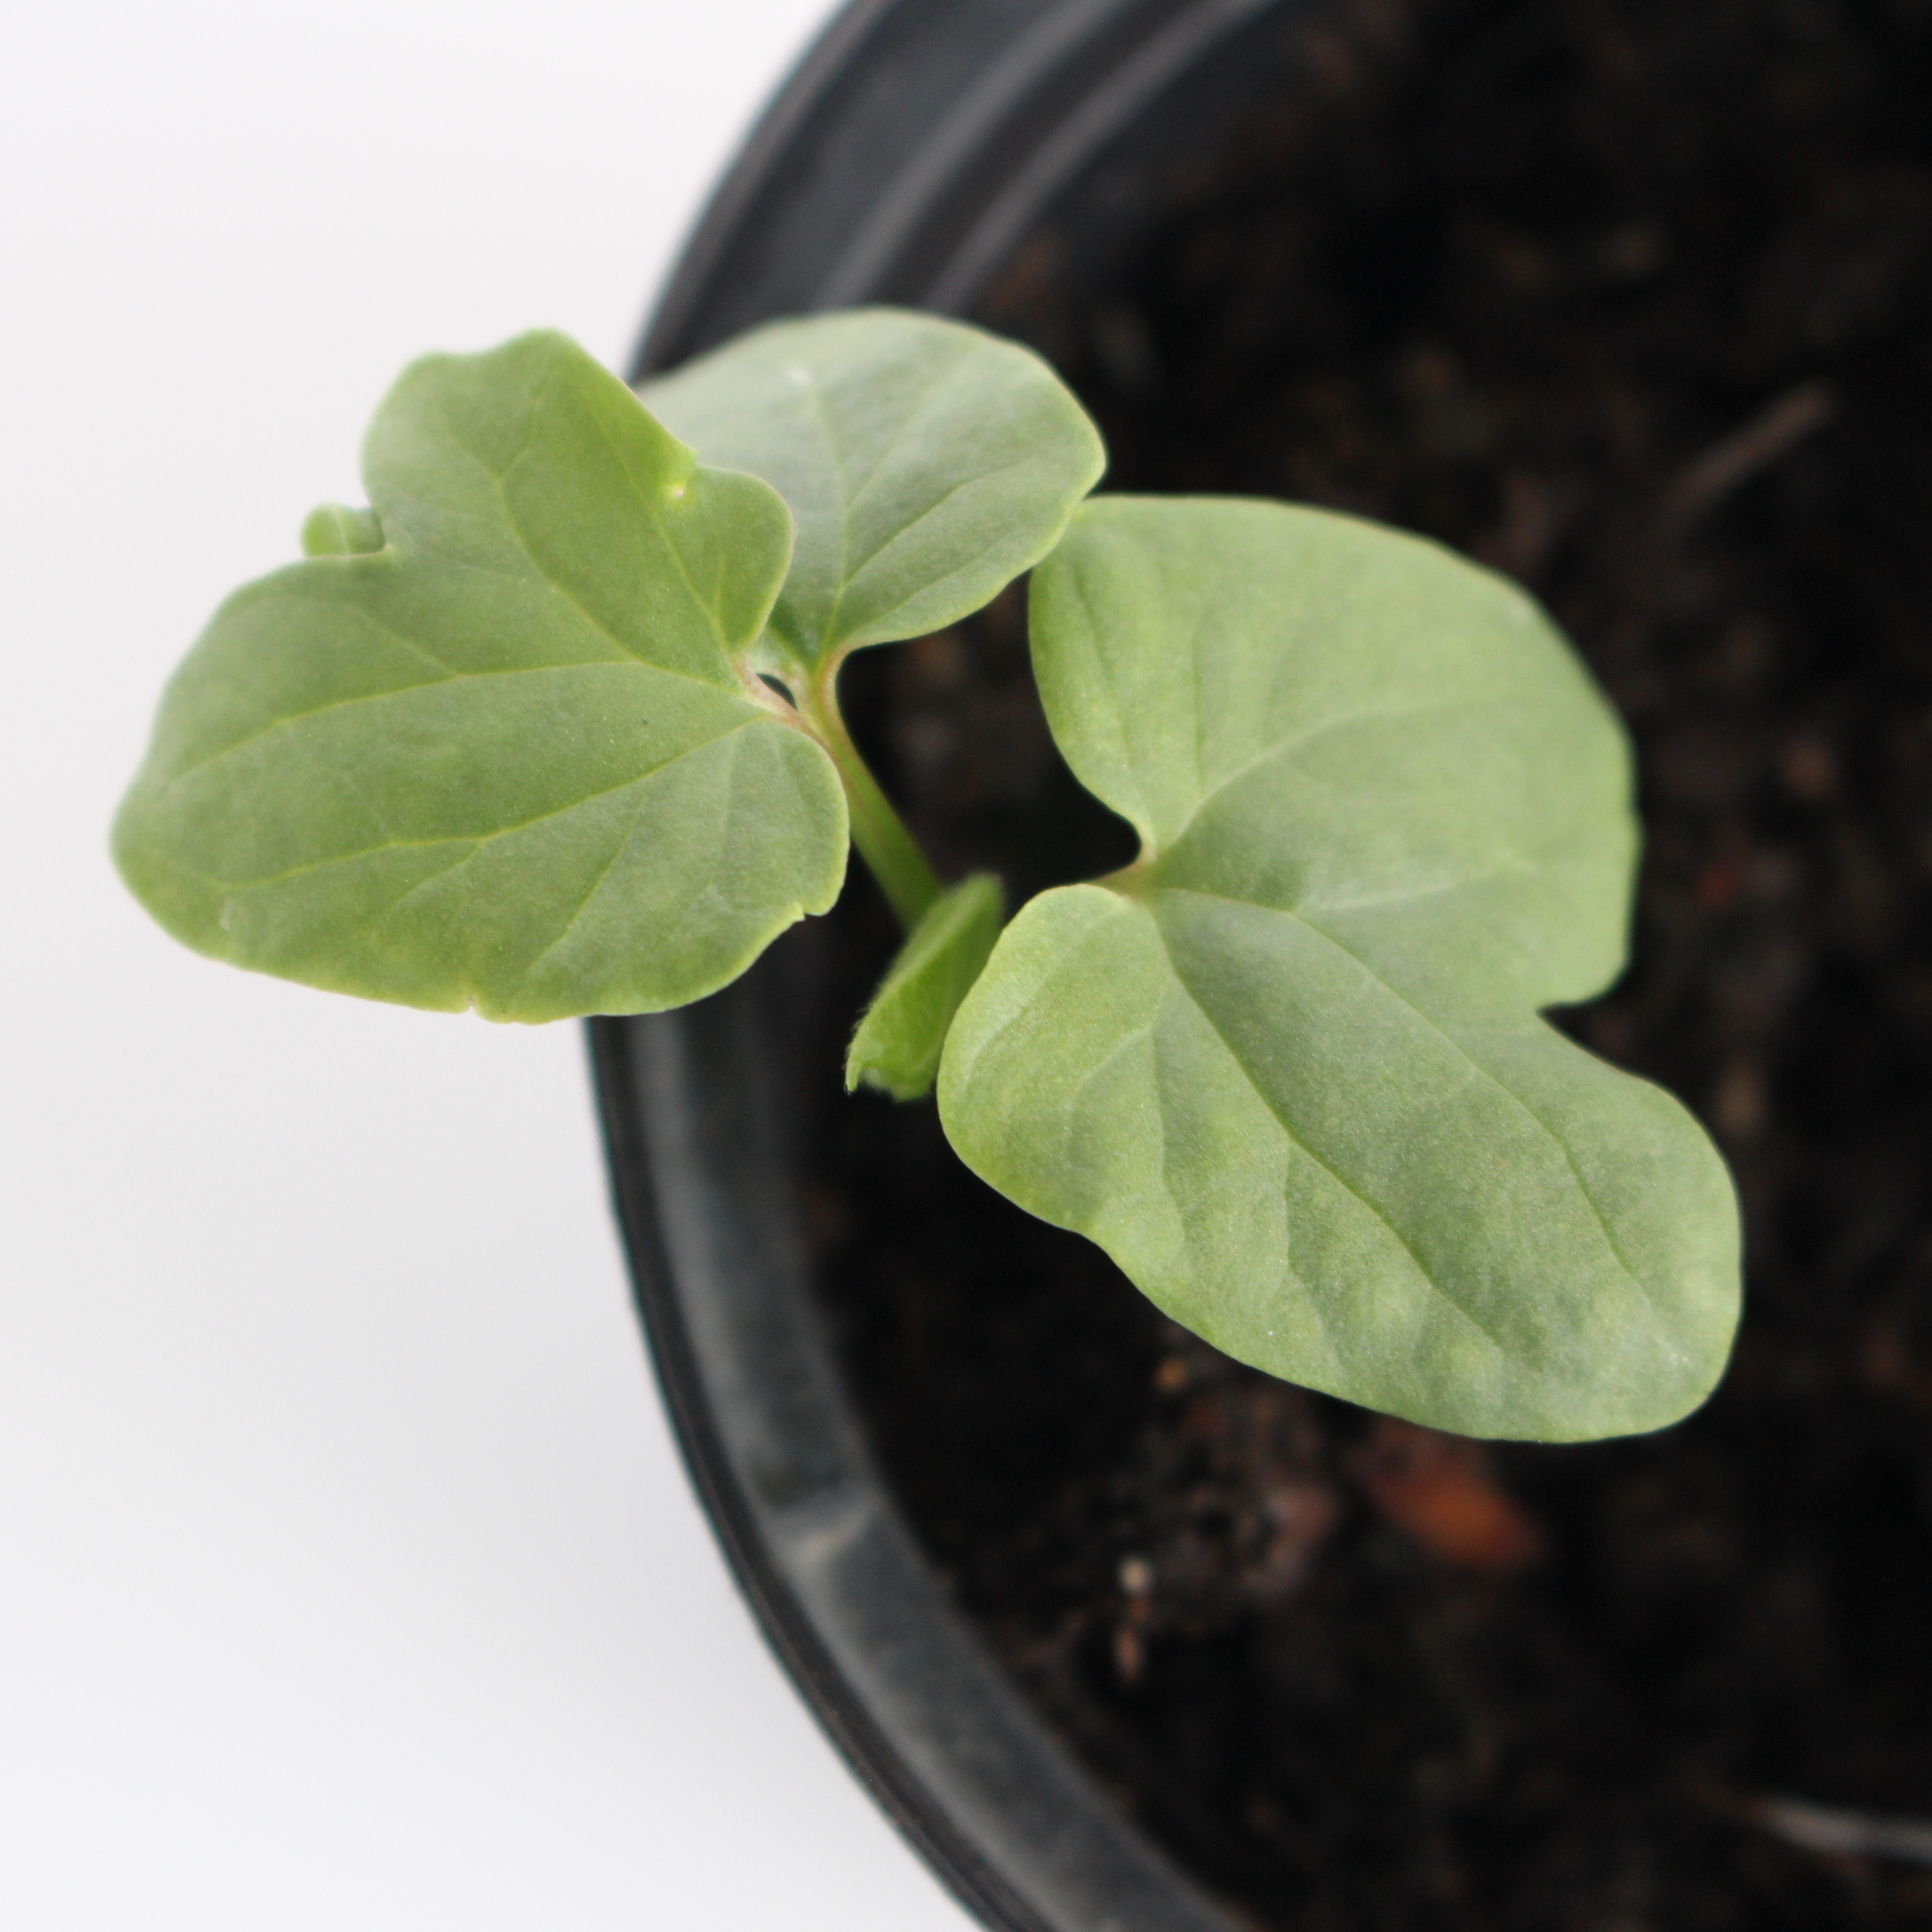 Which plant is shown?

Convolvulus arvensis
